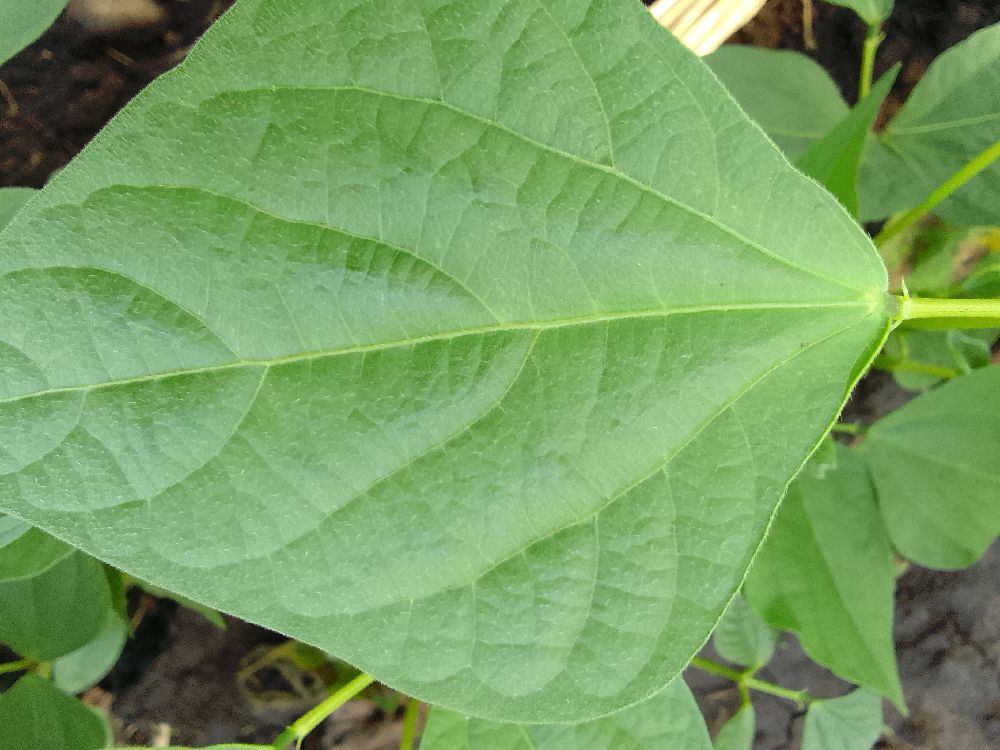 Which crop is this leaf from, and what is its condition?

common bean, healthy
